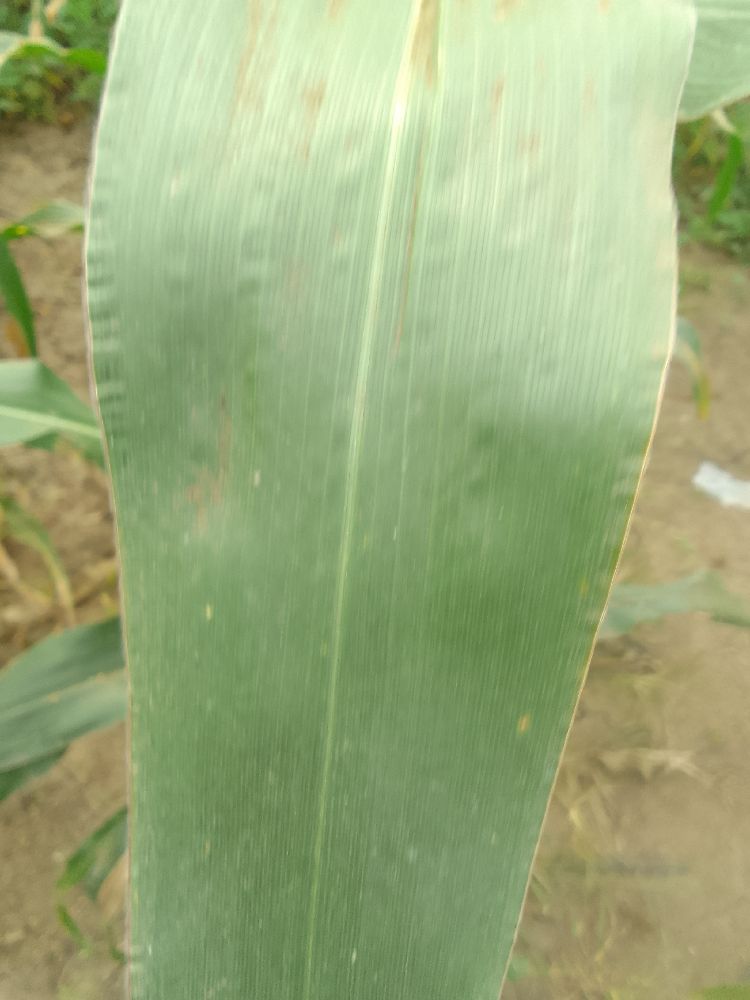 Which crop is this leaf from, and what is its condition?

maize, healthy
